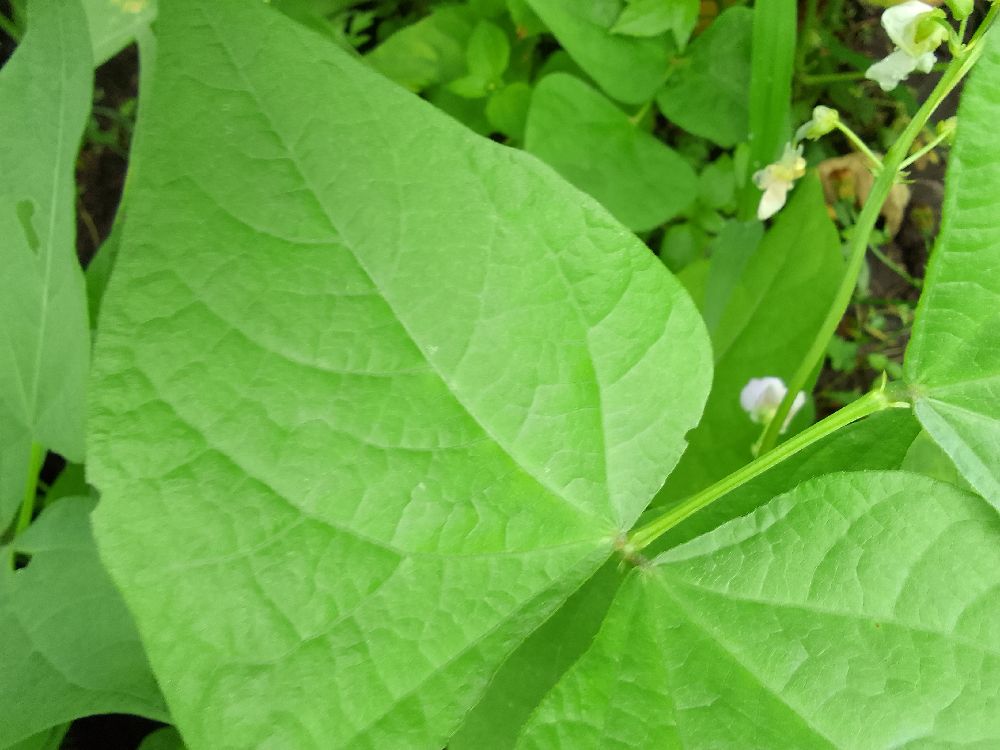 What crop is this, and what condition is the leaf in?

common bean, healthy
